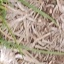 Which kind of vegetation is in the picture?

grass
